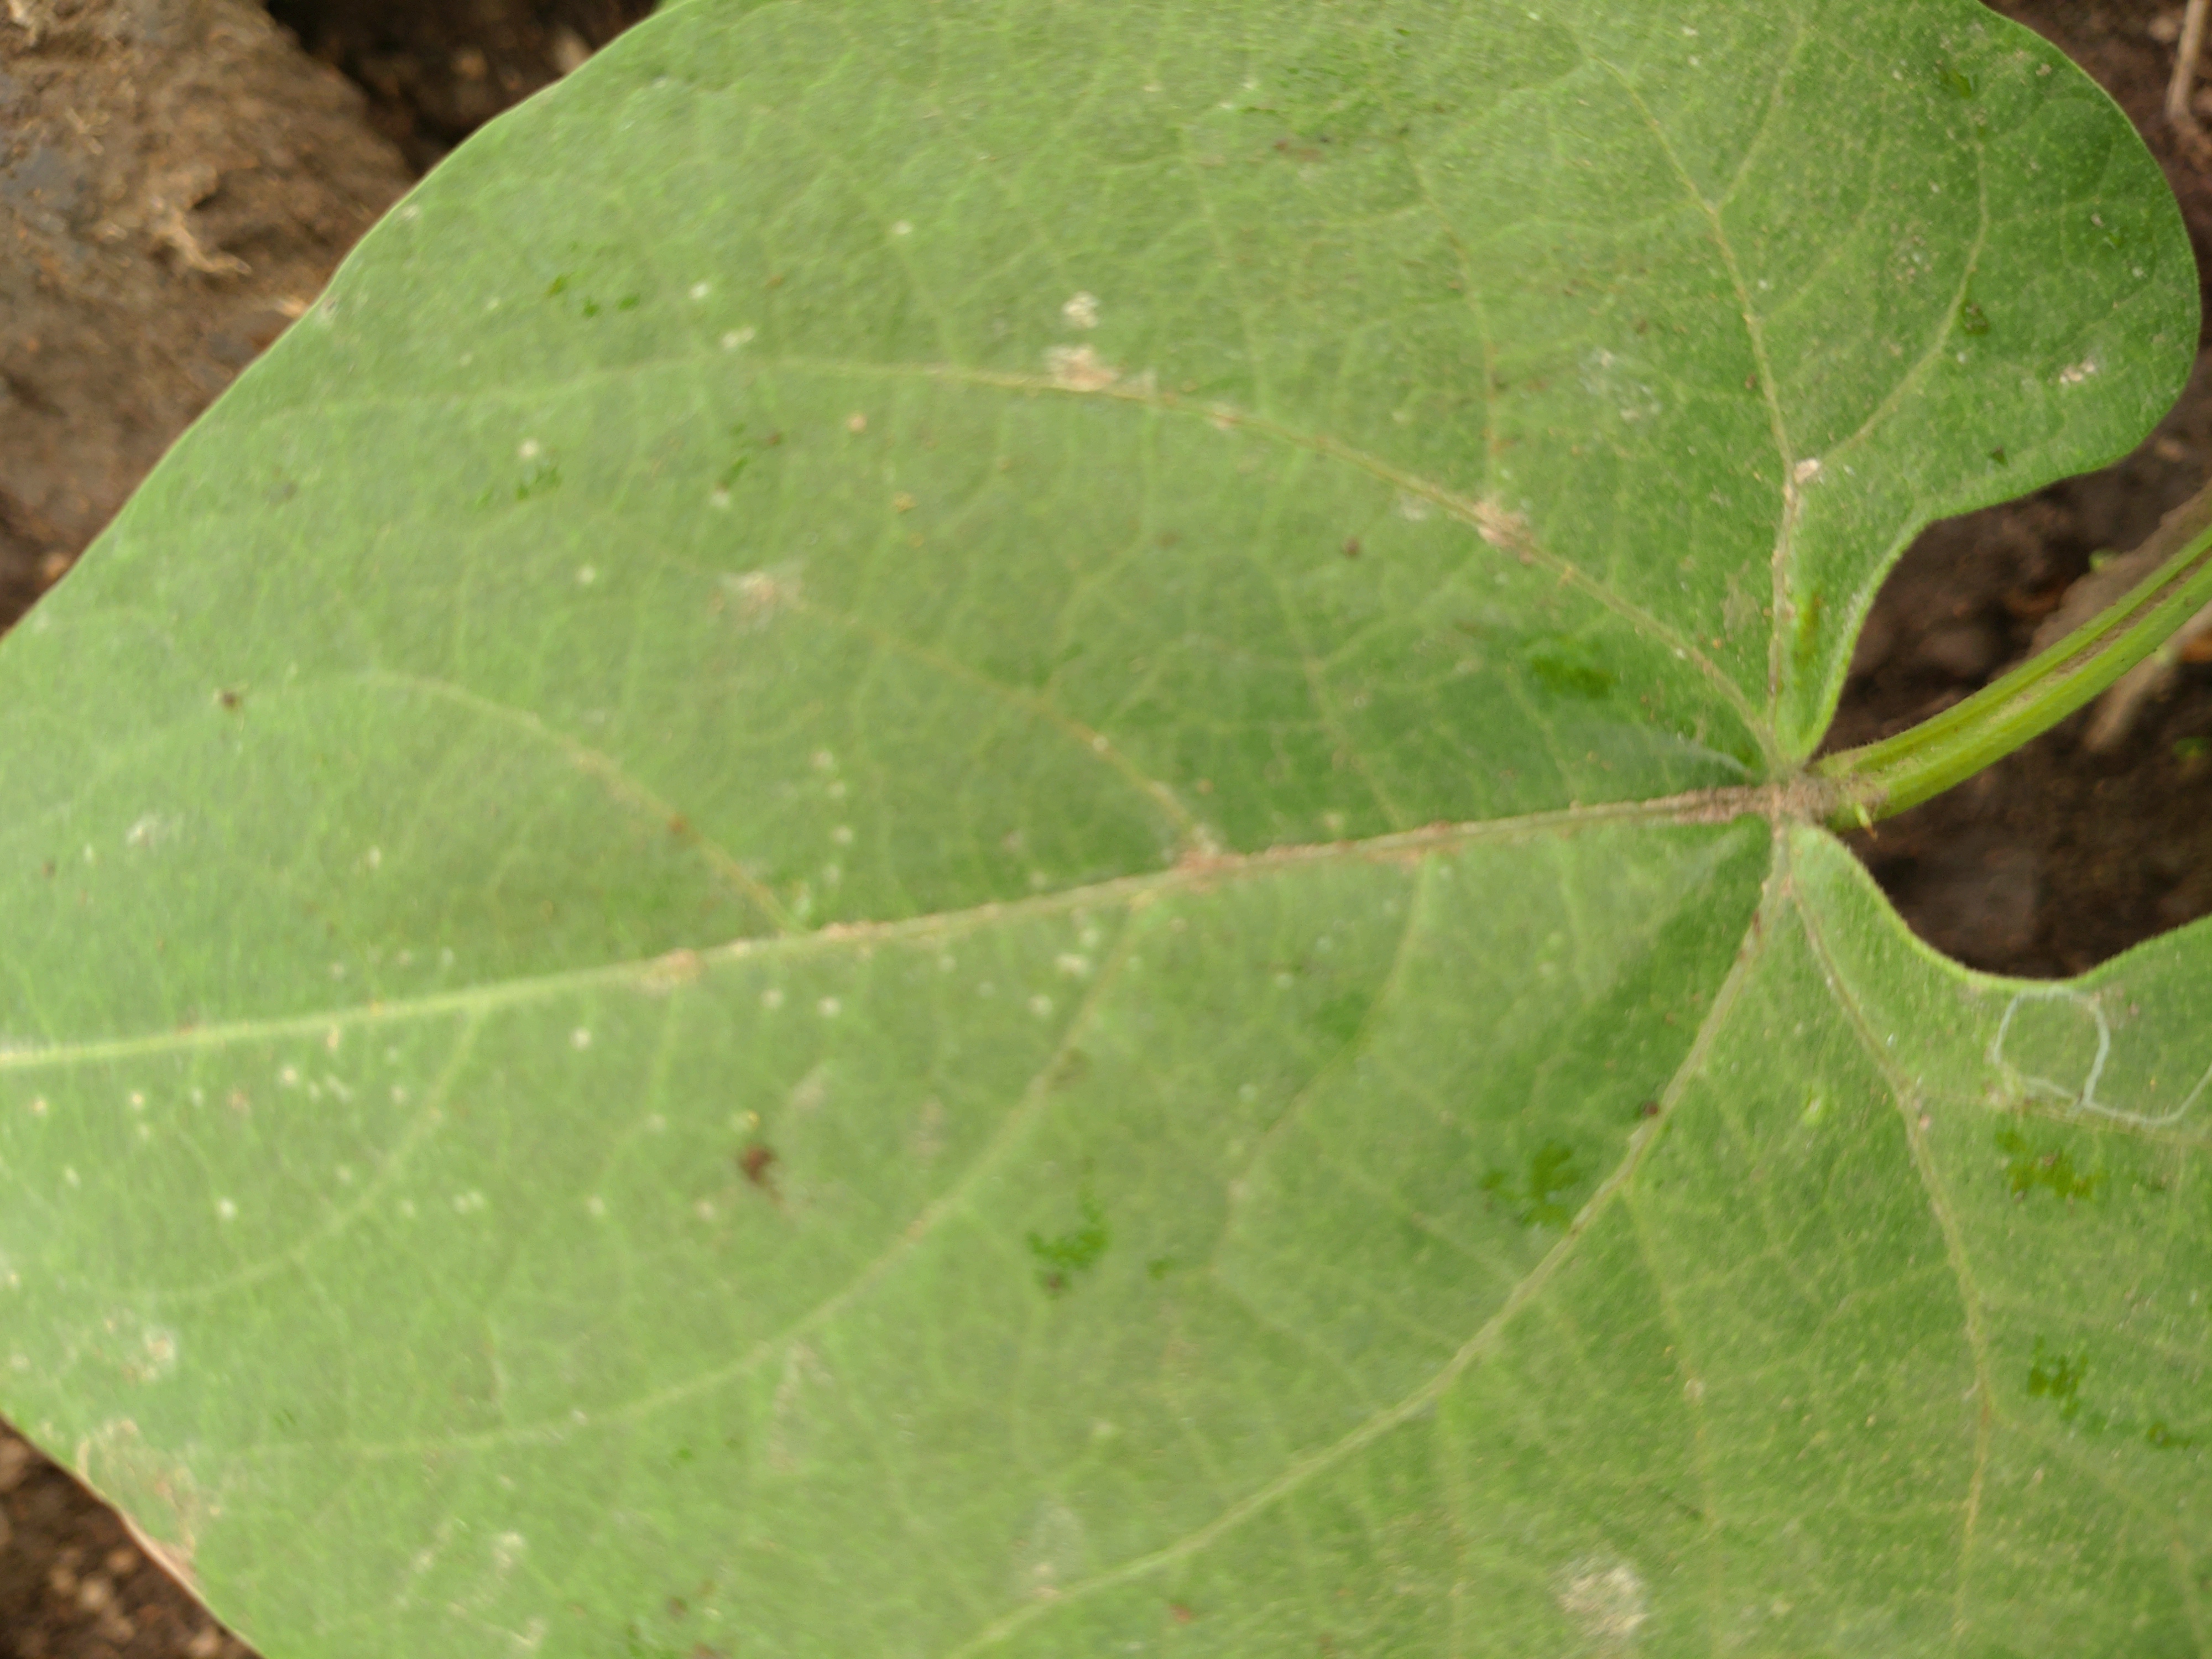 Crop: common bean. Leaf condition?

healthy
